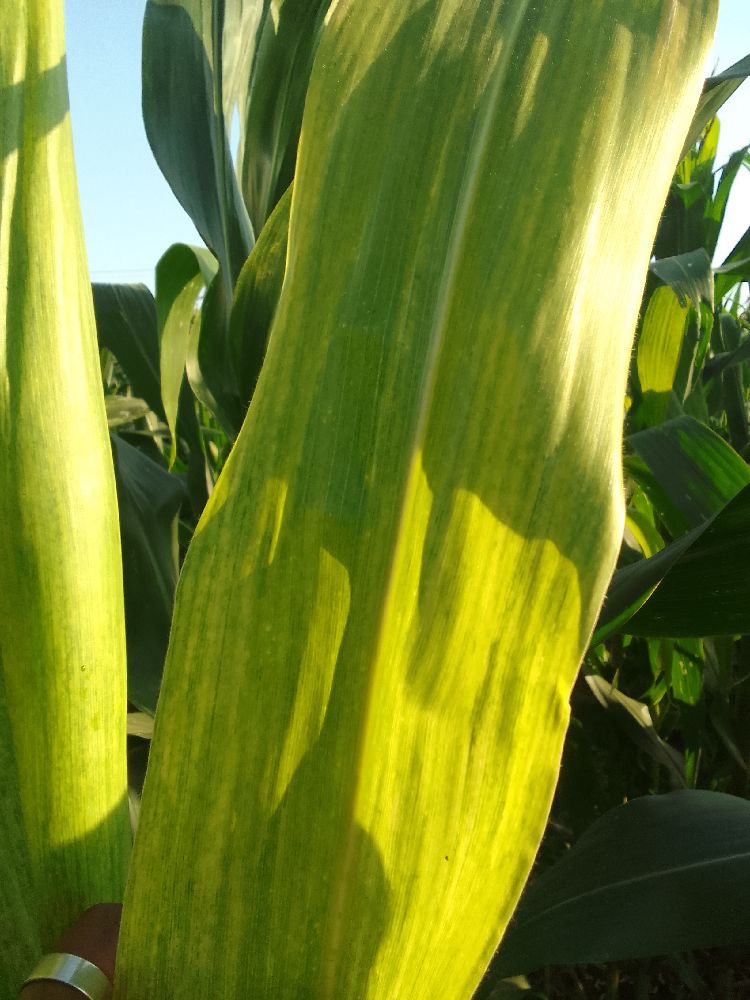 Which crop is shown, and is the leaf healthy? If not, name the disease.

maize, maize lethal necrosis
